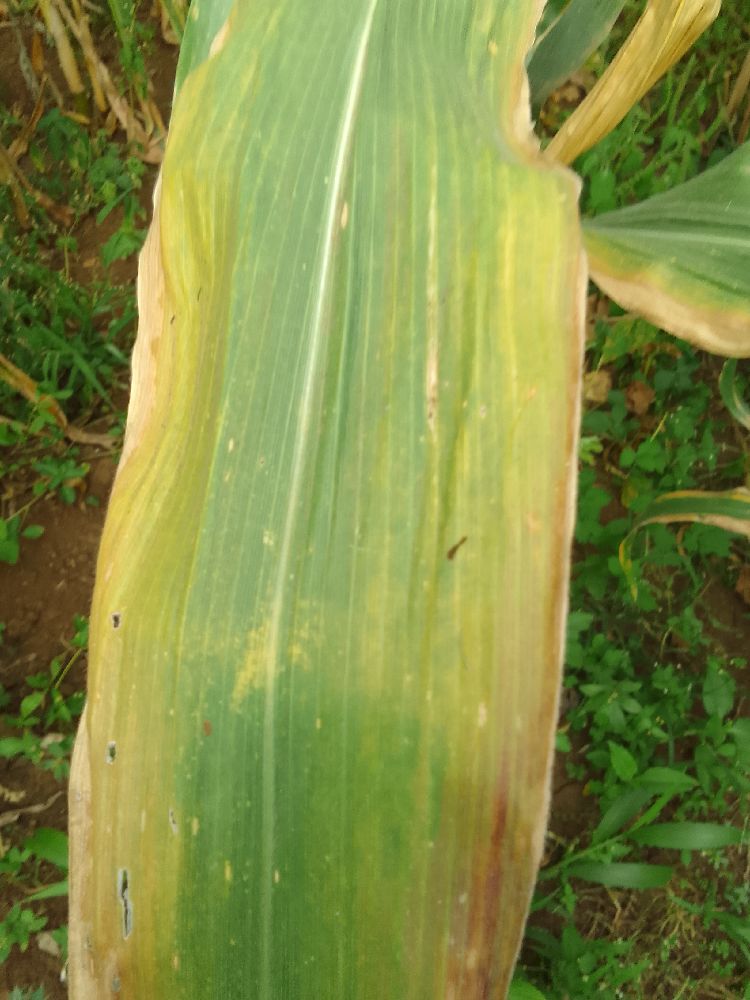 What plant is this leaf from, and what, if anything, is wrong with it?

maize, maize lethal necrosis
